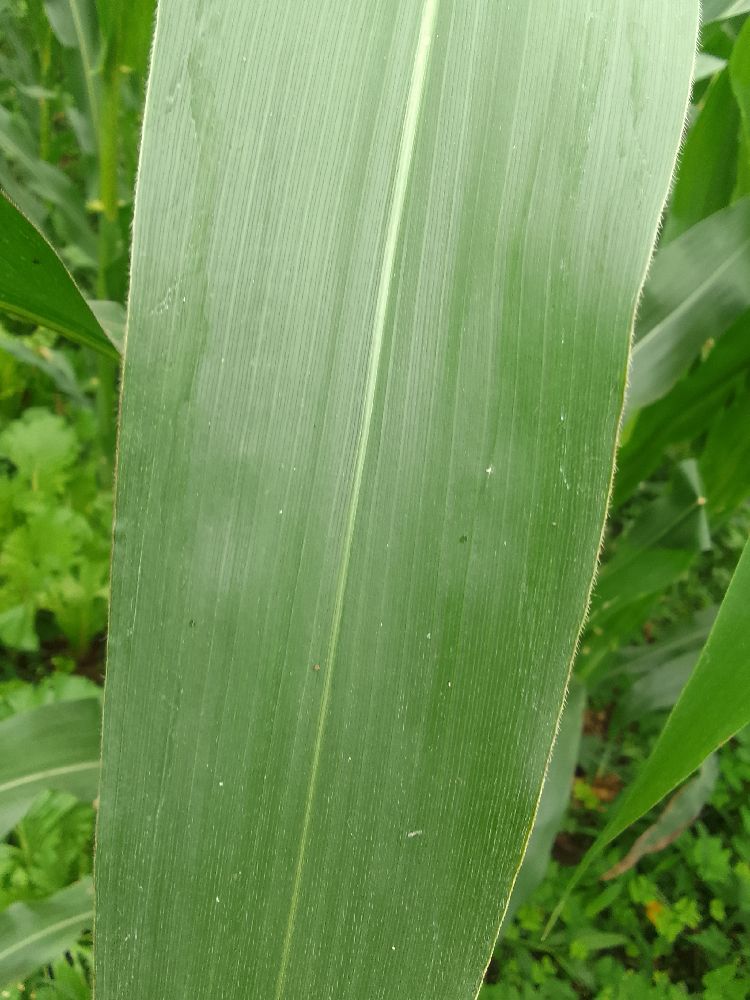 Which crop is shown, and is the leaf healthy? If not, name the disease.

maize, healthy
